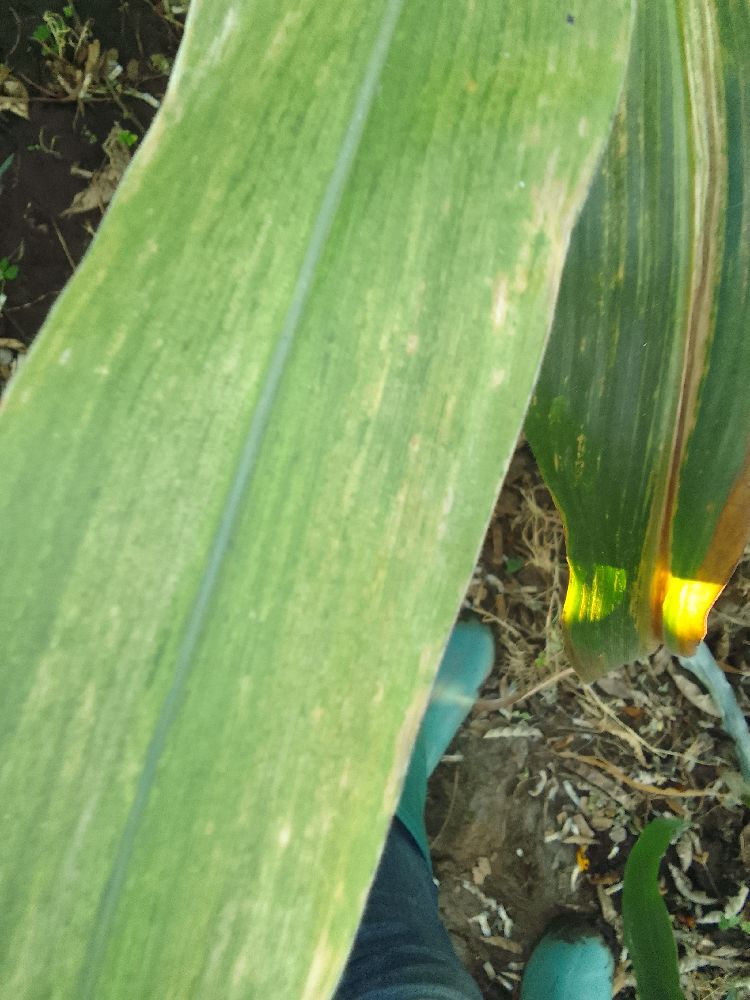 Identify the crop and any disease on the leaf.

maize, maize lethal necrosis
